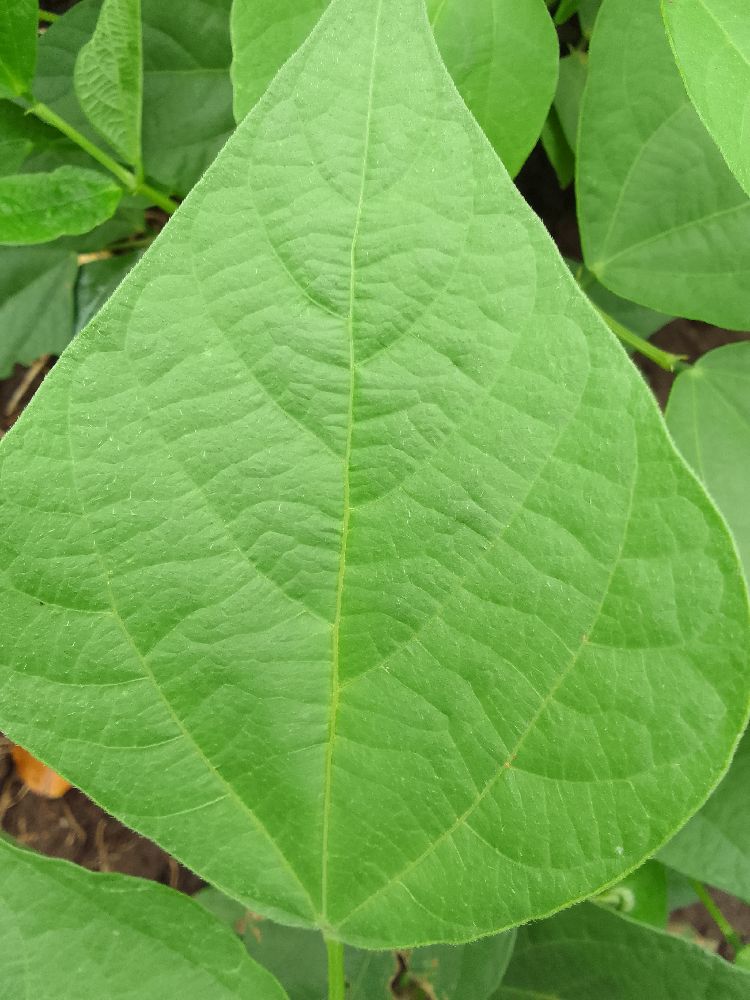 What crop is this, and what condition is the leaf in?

common bean, healthy
